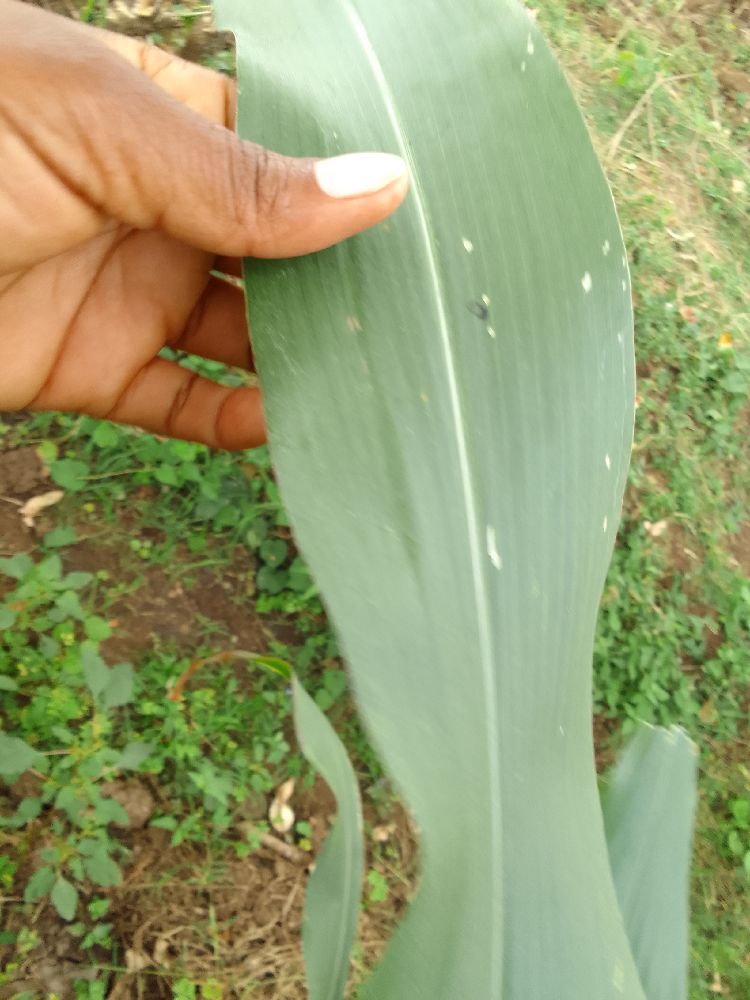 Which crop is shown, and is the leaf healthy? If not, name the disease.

maize, healthy
